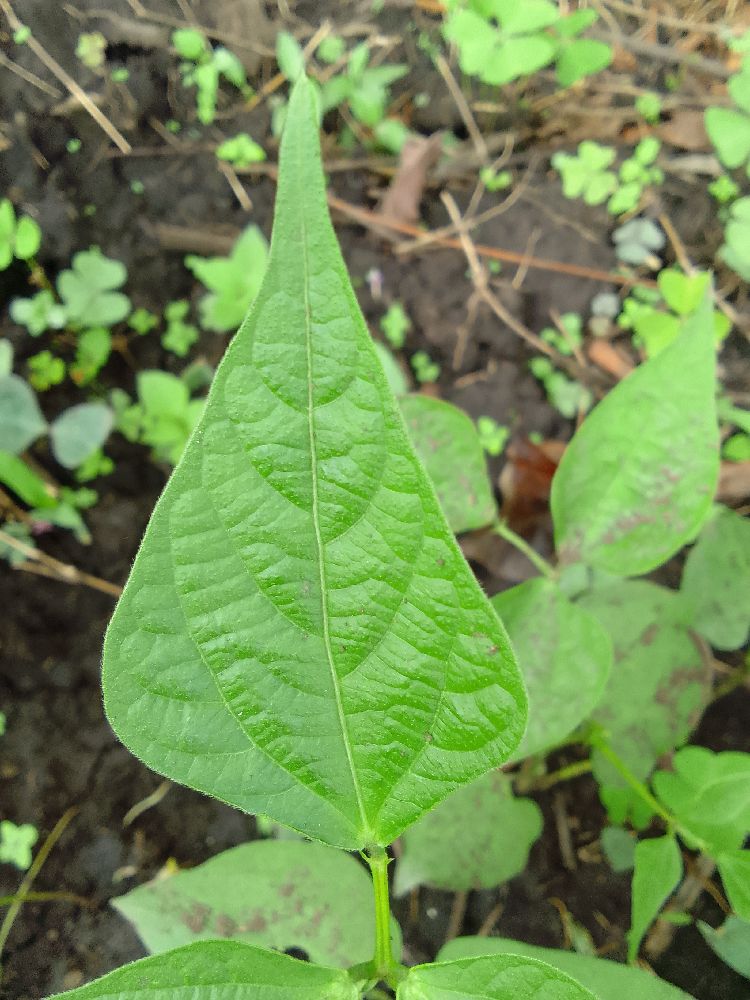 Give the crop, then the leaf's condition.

common bean, healthy
